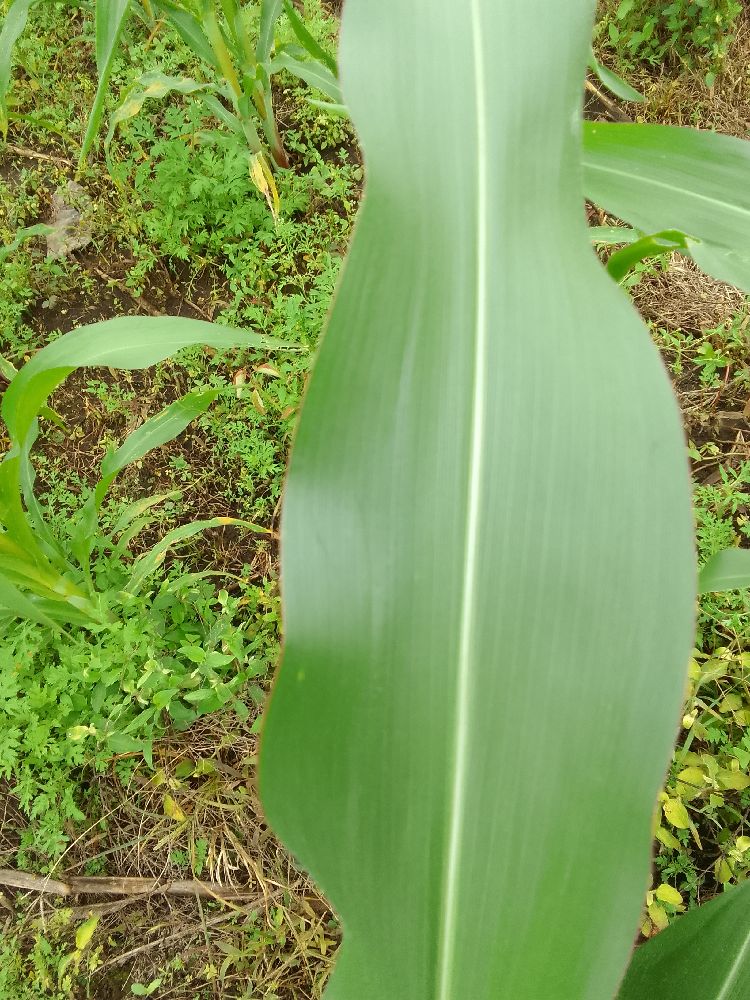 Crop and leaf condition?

maize, healthy
